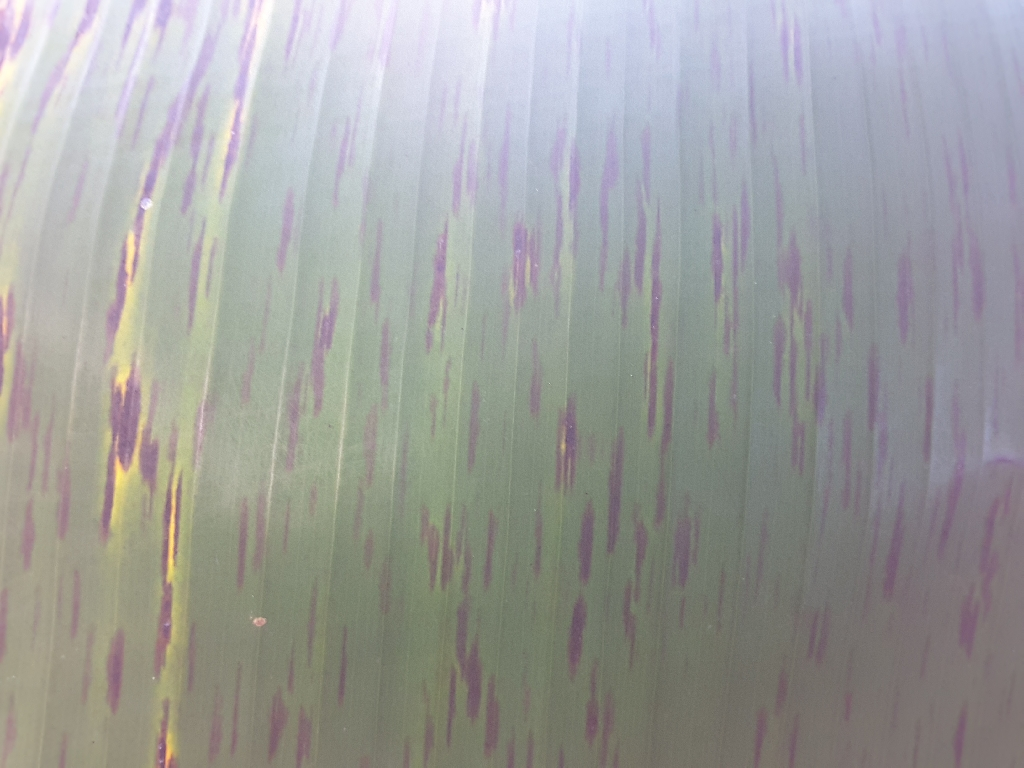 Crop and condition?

banana, black sigatoka
